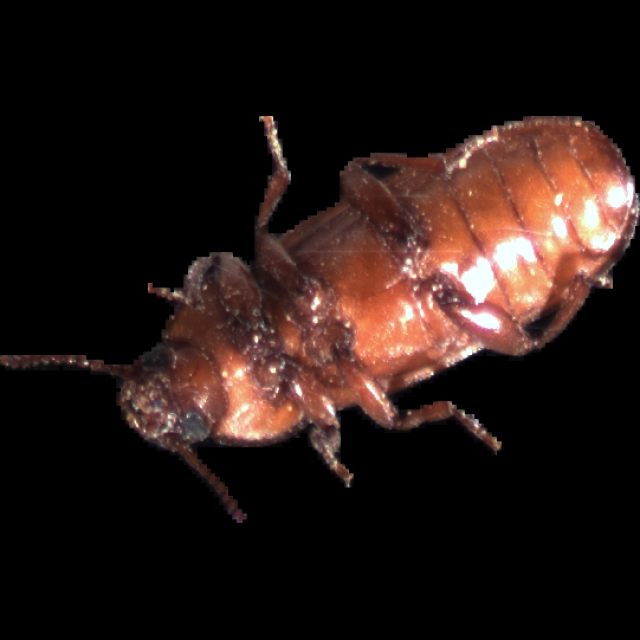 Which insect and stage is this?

mealworm beetle
